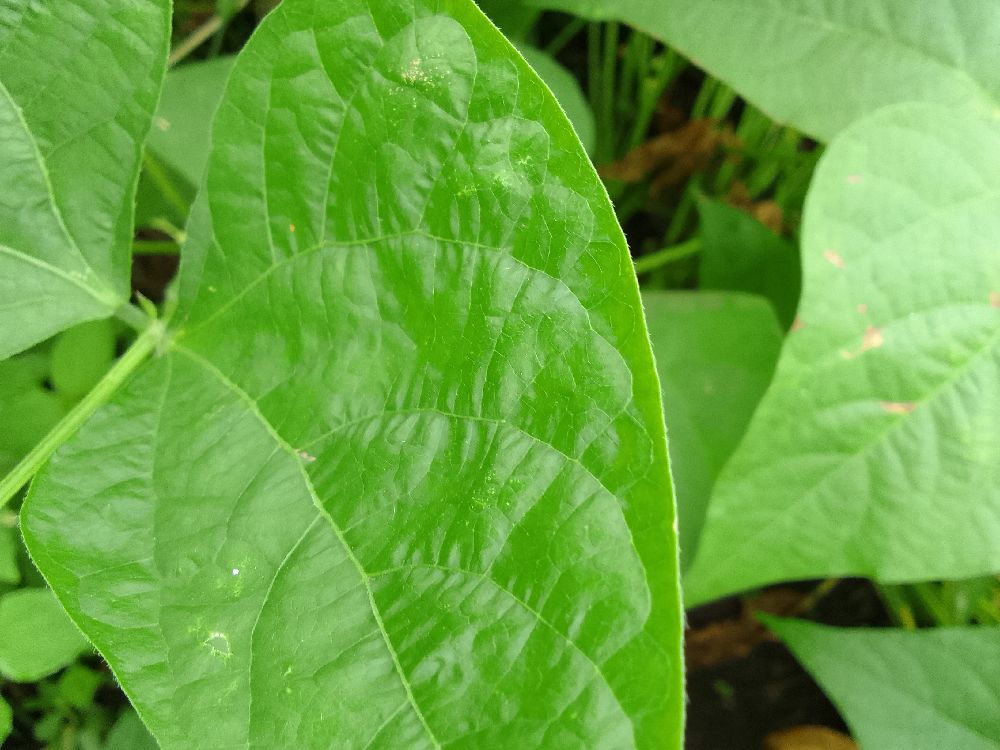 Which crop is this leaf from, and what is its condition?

common bean, healthy
